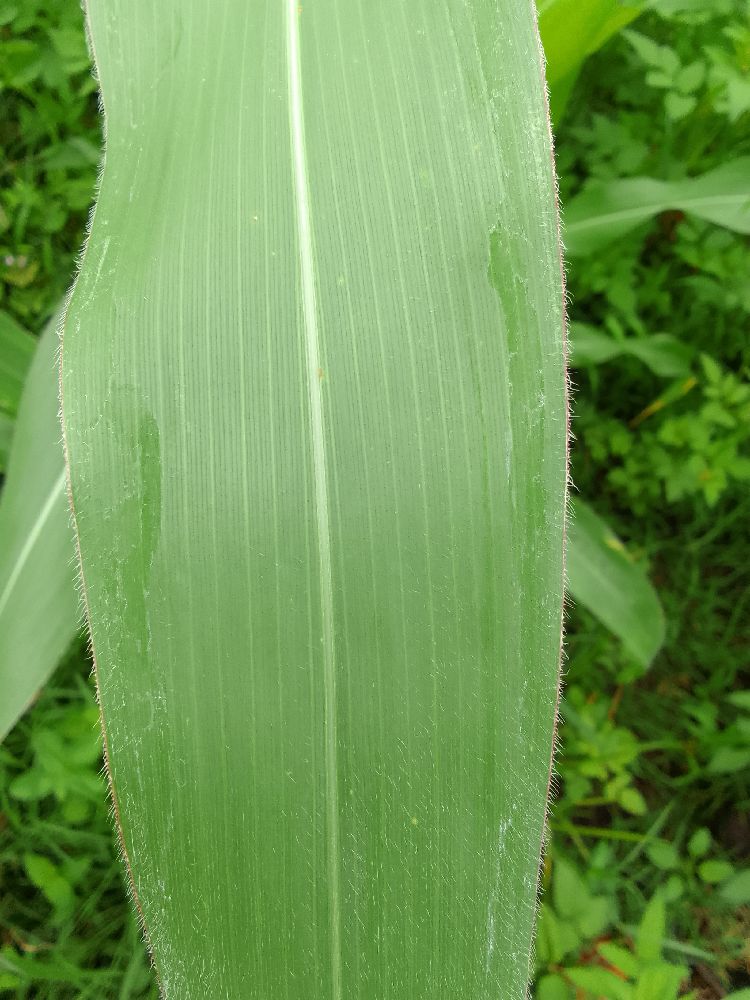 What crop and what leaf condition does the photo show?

maize, healthy
